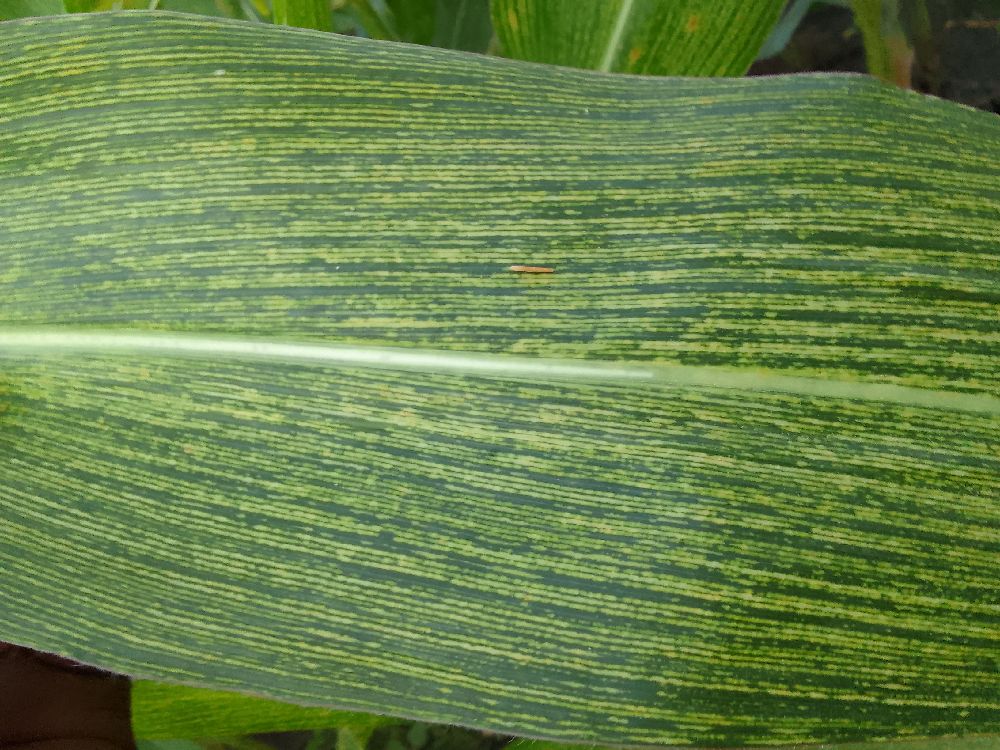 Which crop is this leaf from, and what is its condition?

maize, maize streak virus
